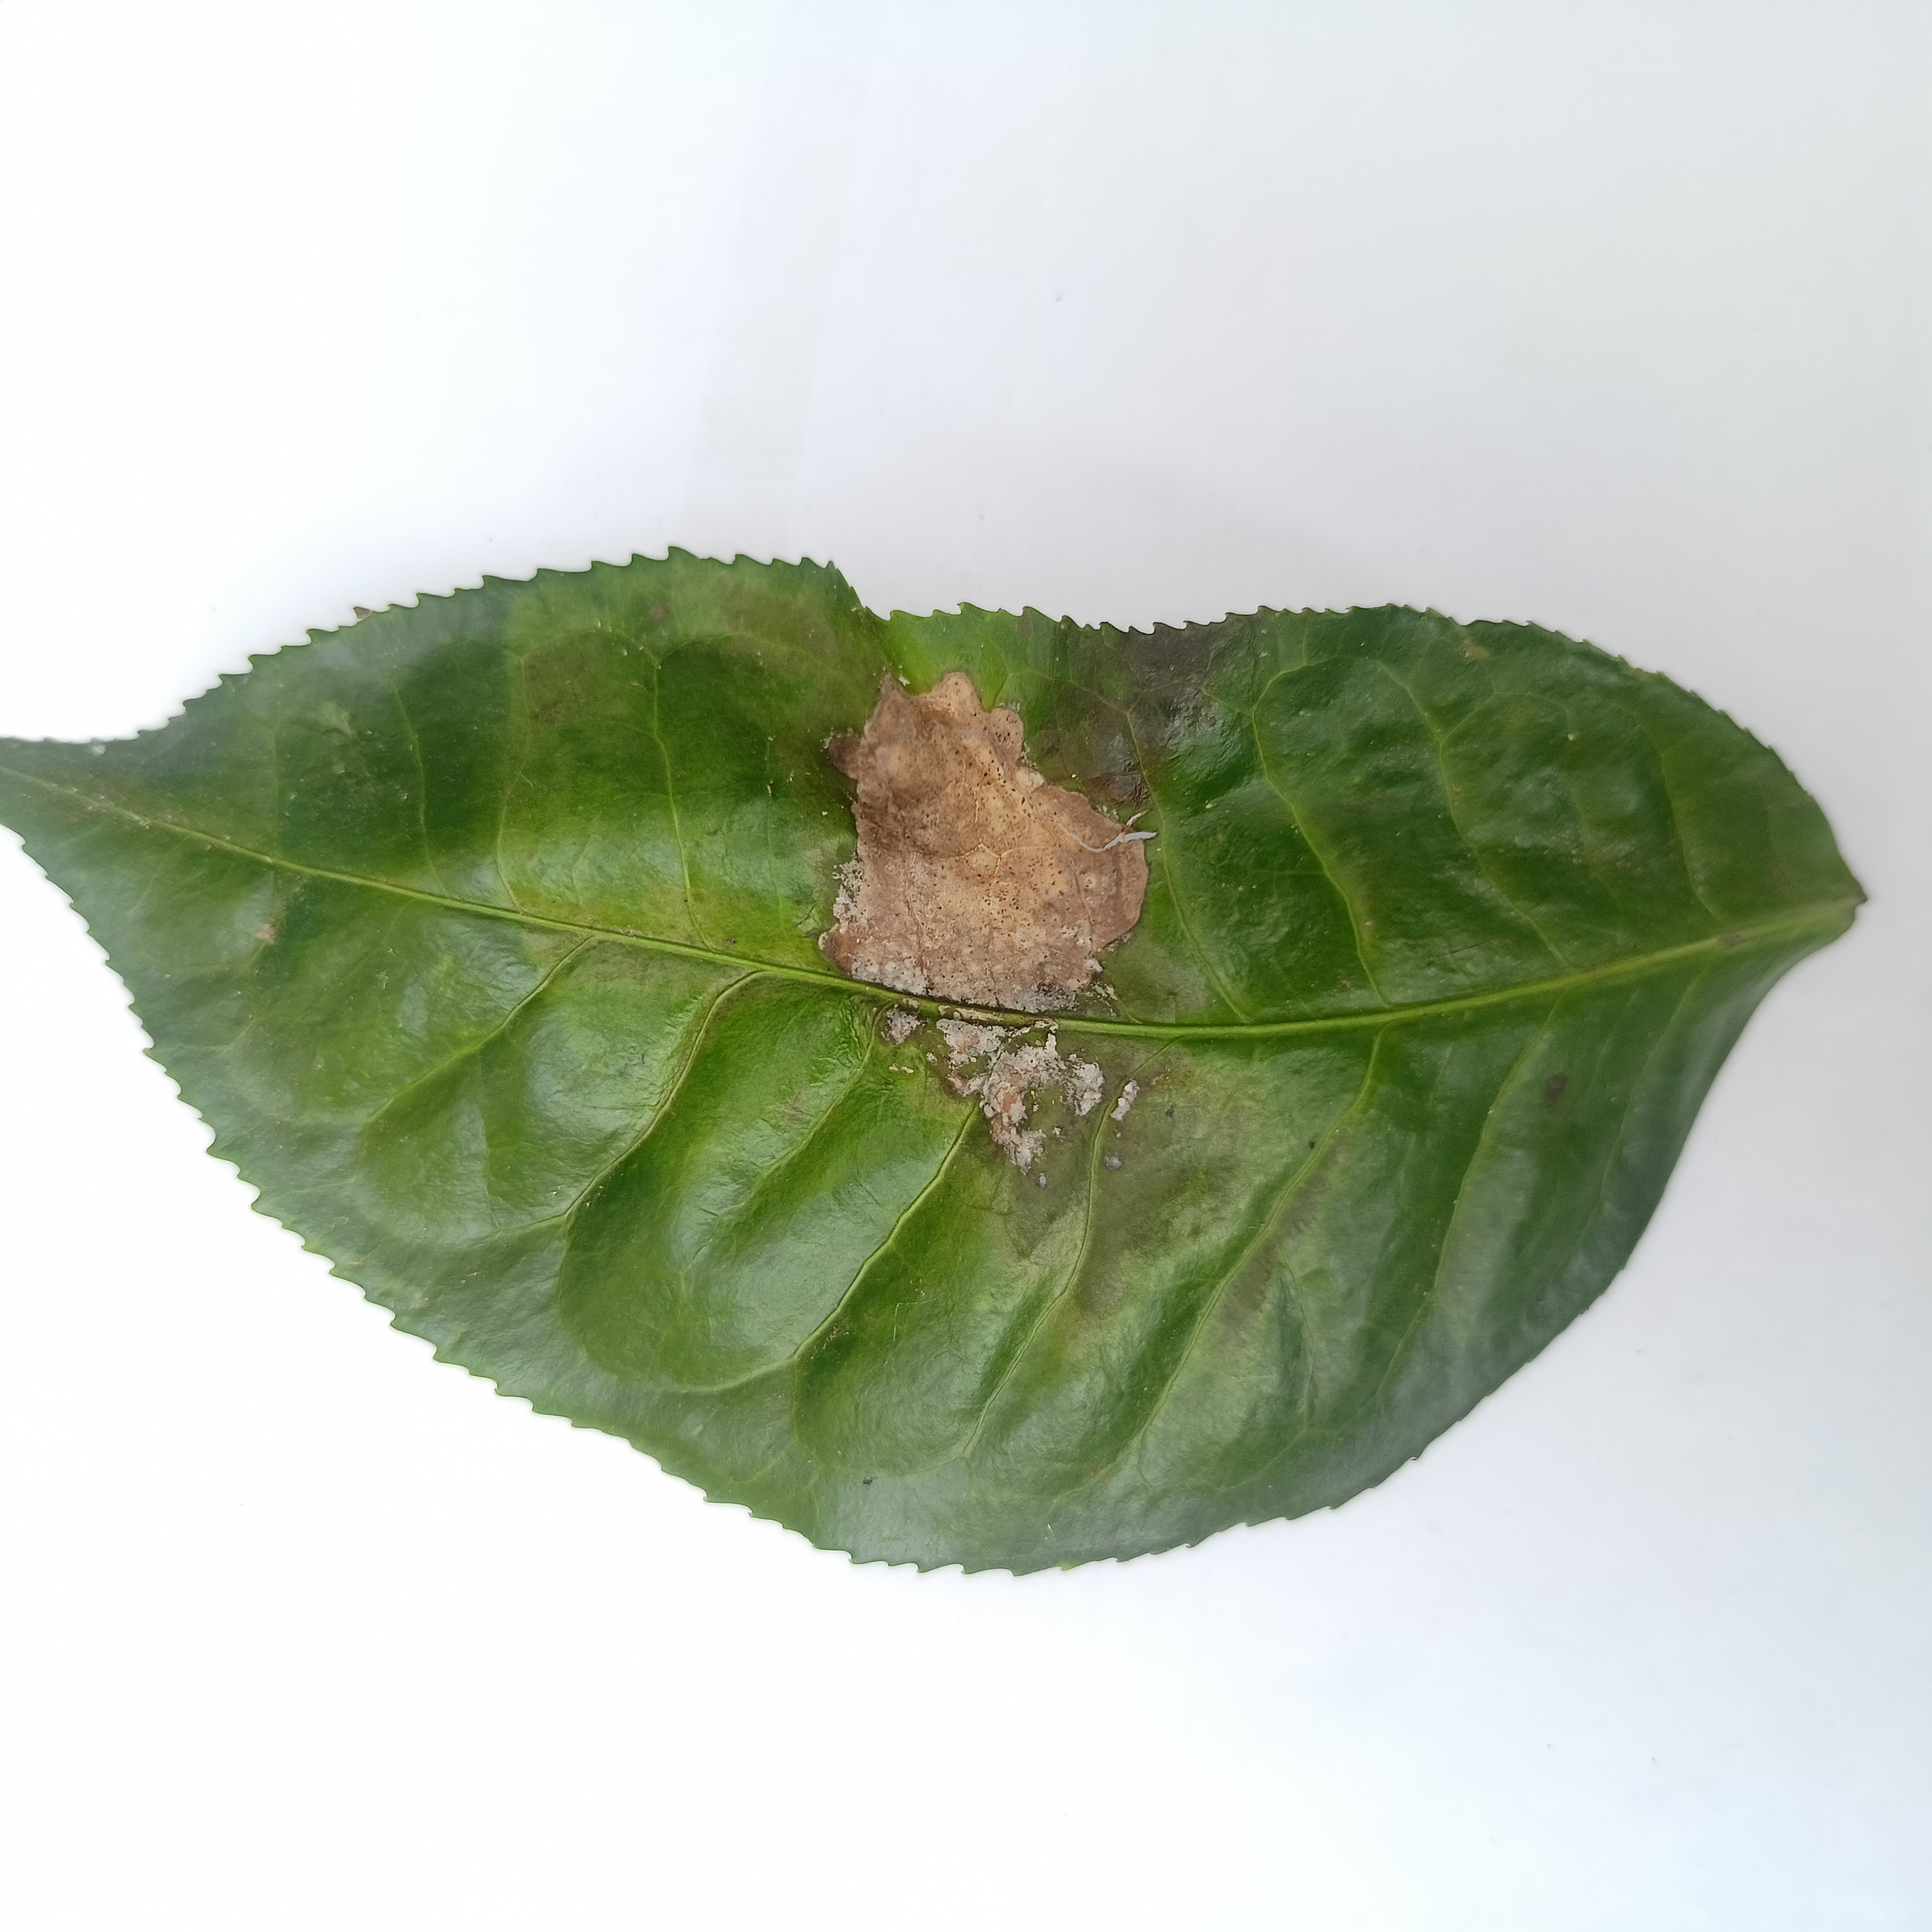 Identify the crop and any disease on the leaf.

tea, brown blight
